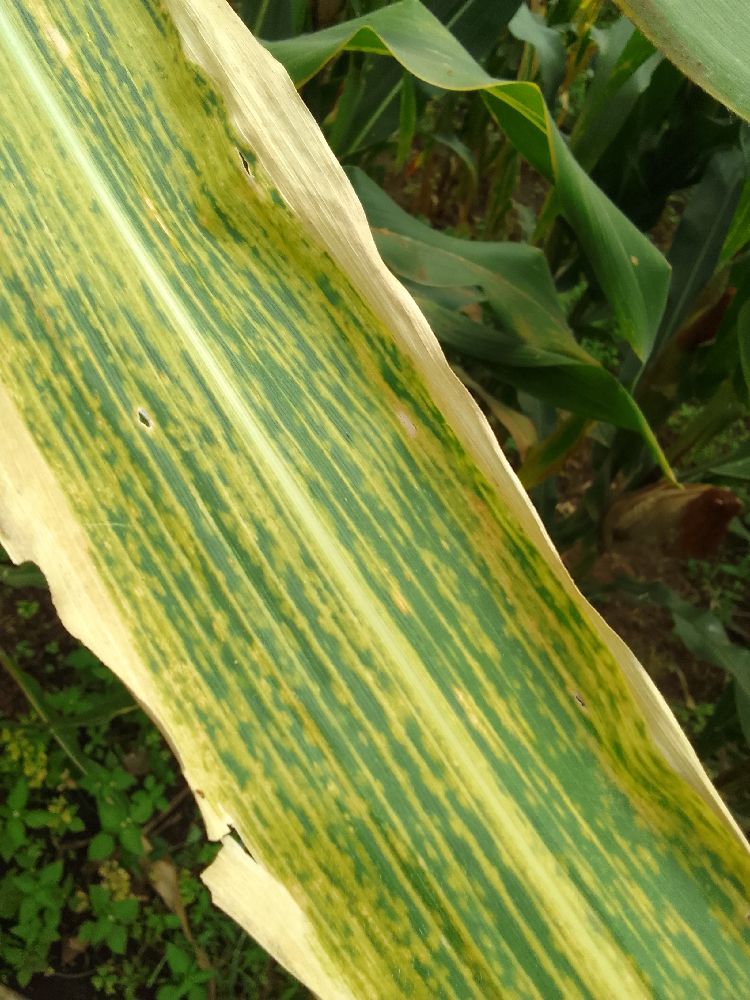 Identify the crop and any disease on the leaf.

maize, maize lethal necrosis
